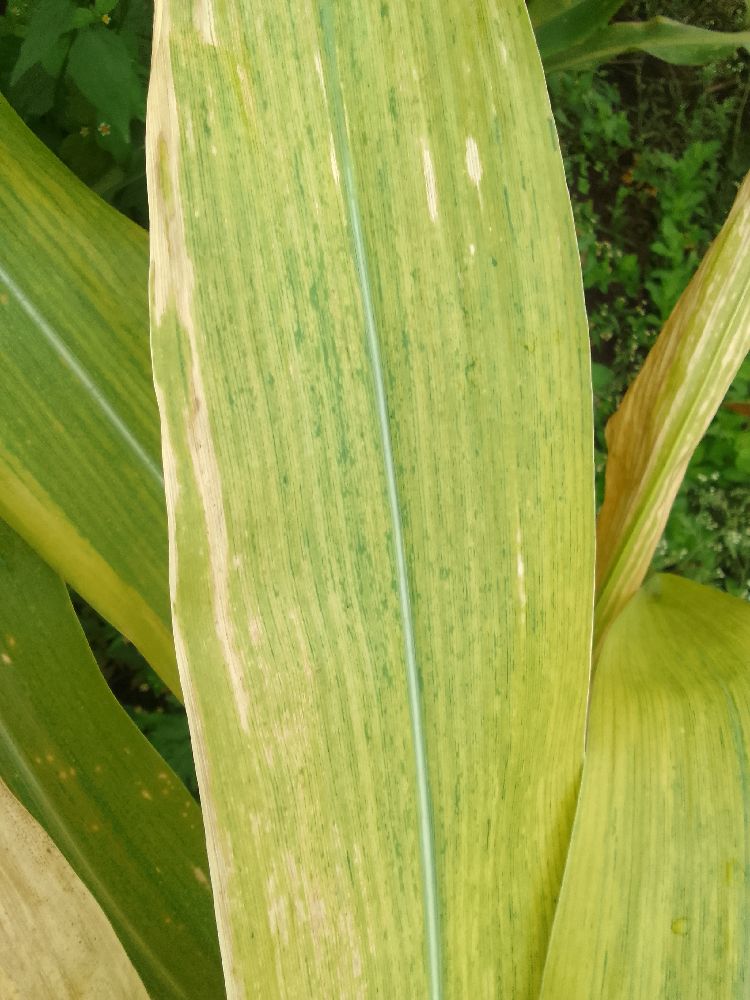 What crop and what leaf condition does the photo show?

maize, maize lethal necrosis
